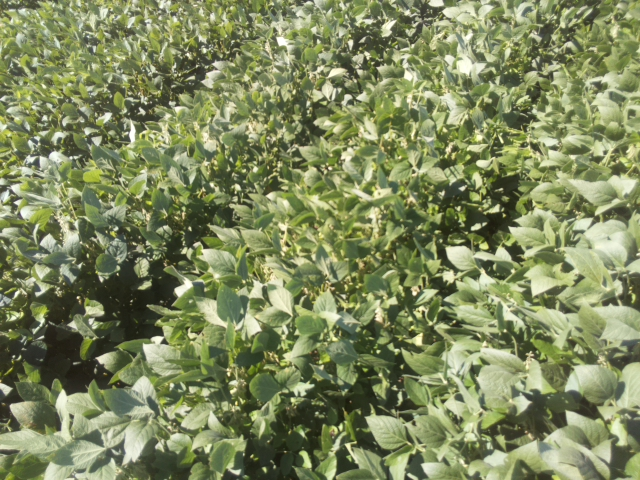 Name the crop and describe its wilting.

soybean, slight leaflet or petiole turgor loss in upper canopy
